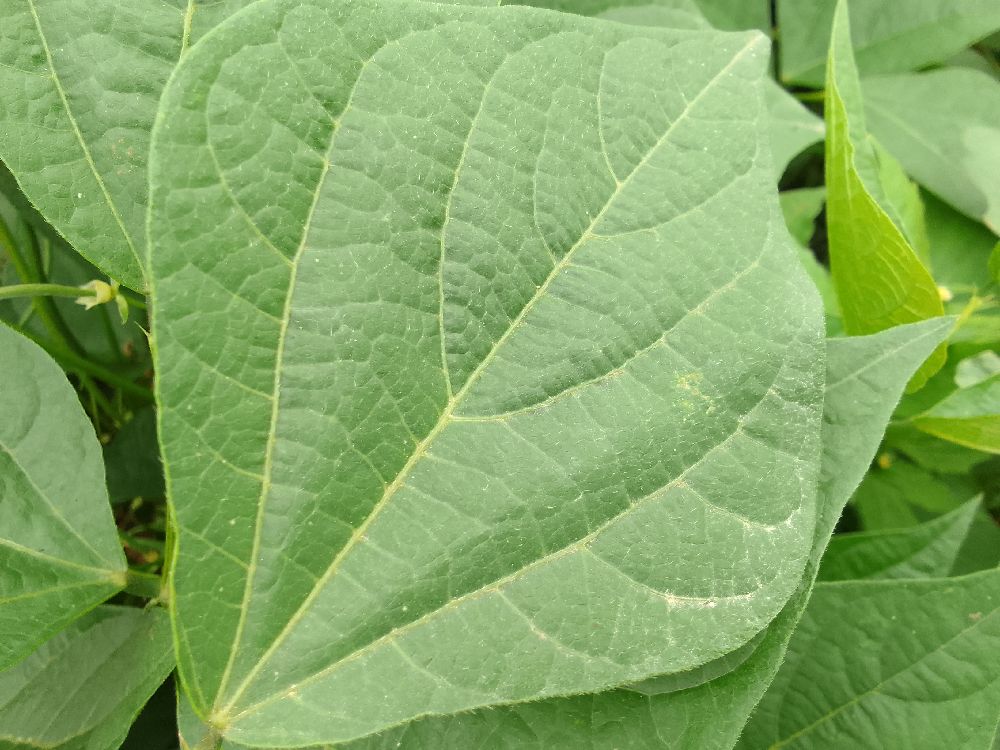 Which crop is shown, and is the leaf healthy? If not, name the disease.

common bean, healthy
